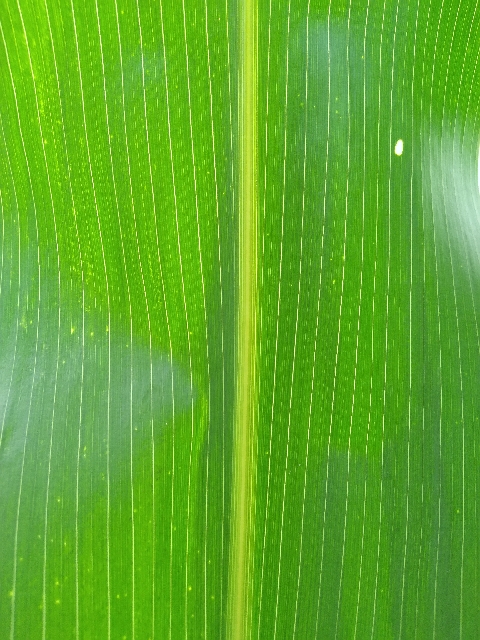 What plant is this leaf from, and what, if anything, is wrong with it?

maize, healthy
